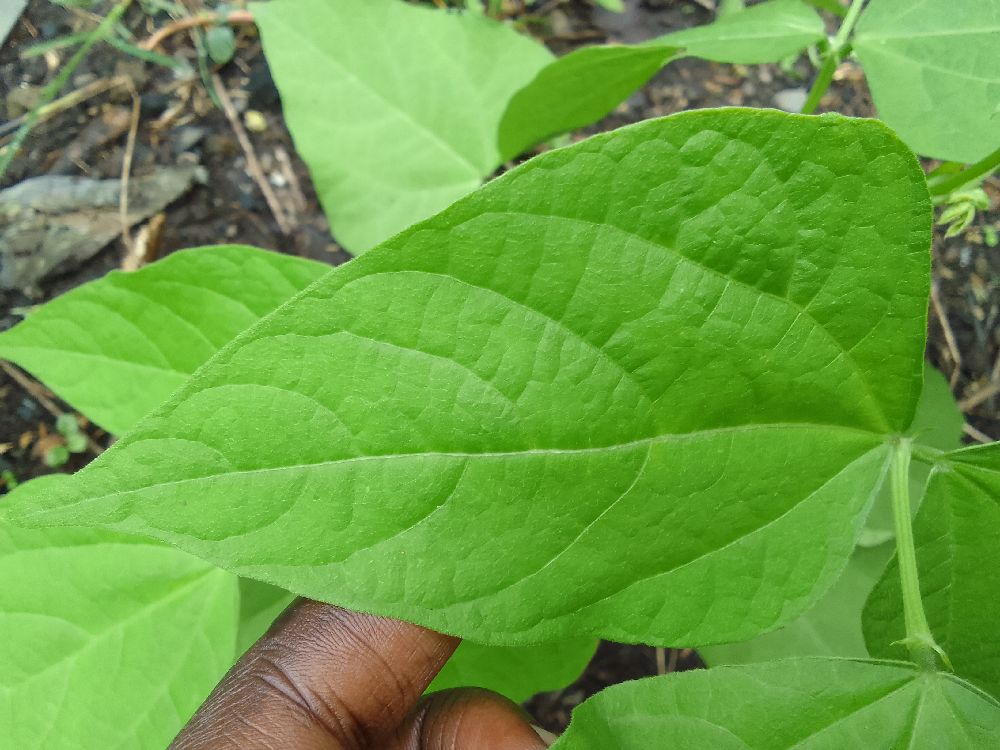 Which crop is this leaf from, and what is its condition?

common bean, healthy
